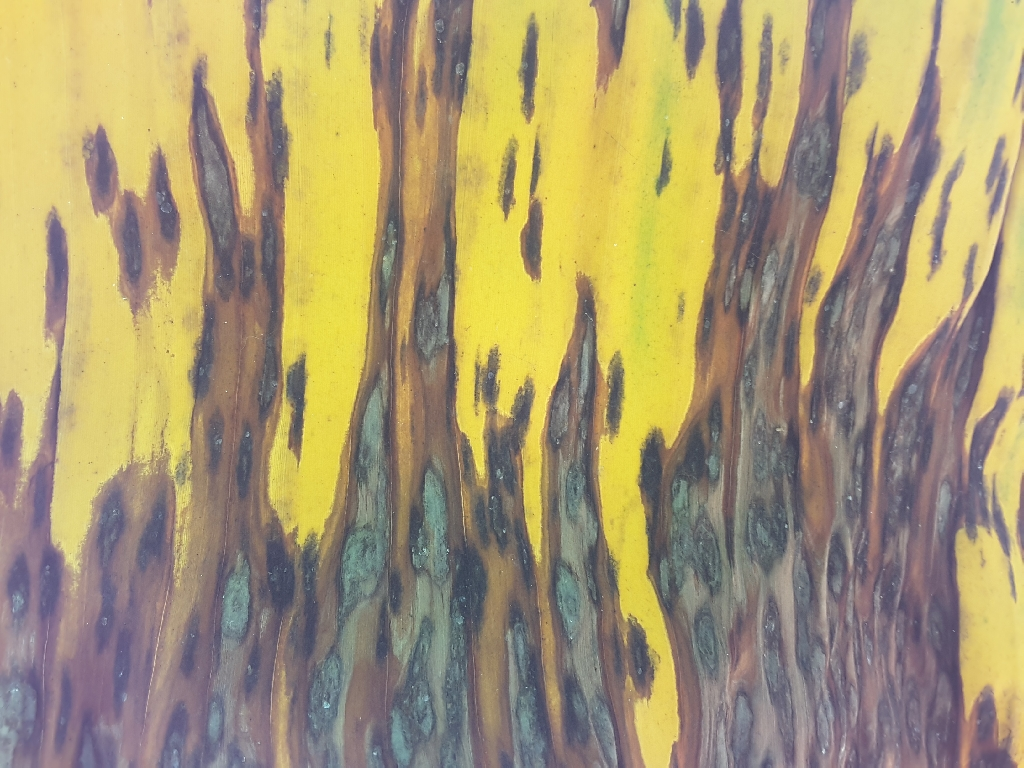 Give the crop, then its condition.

banana, black sigatoka
